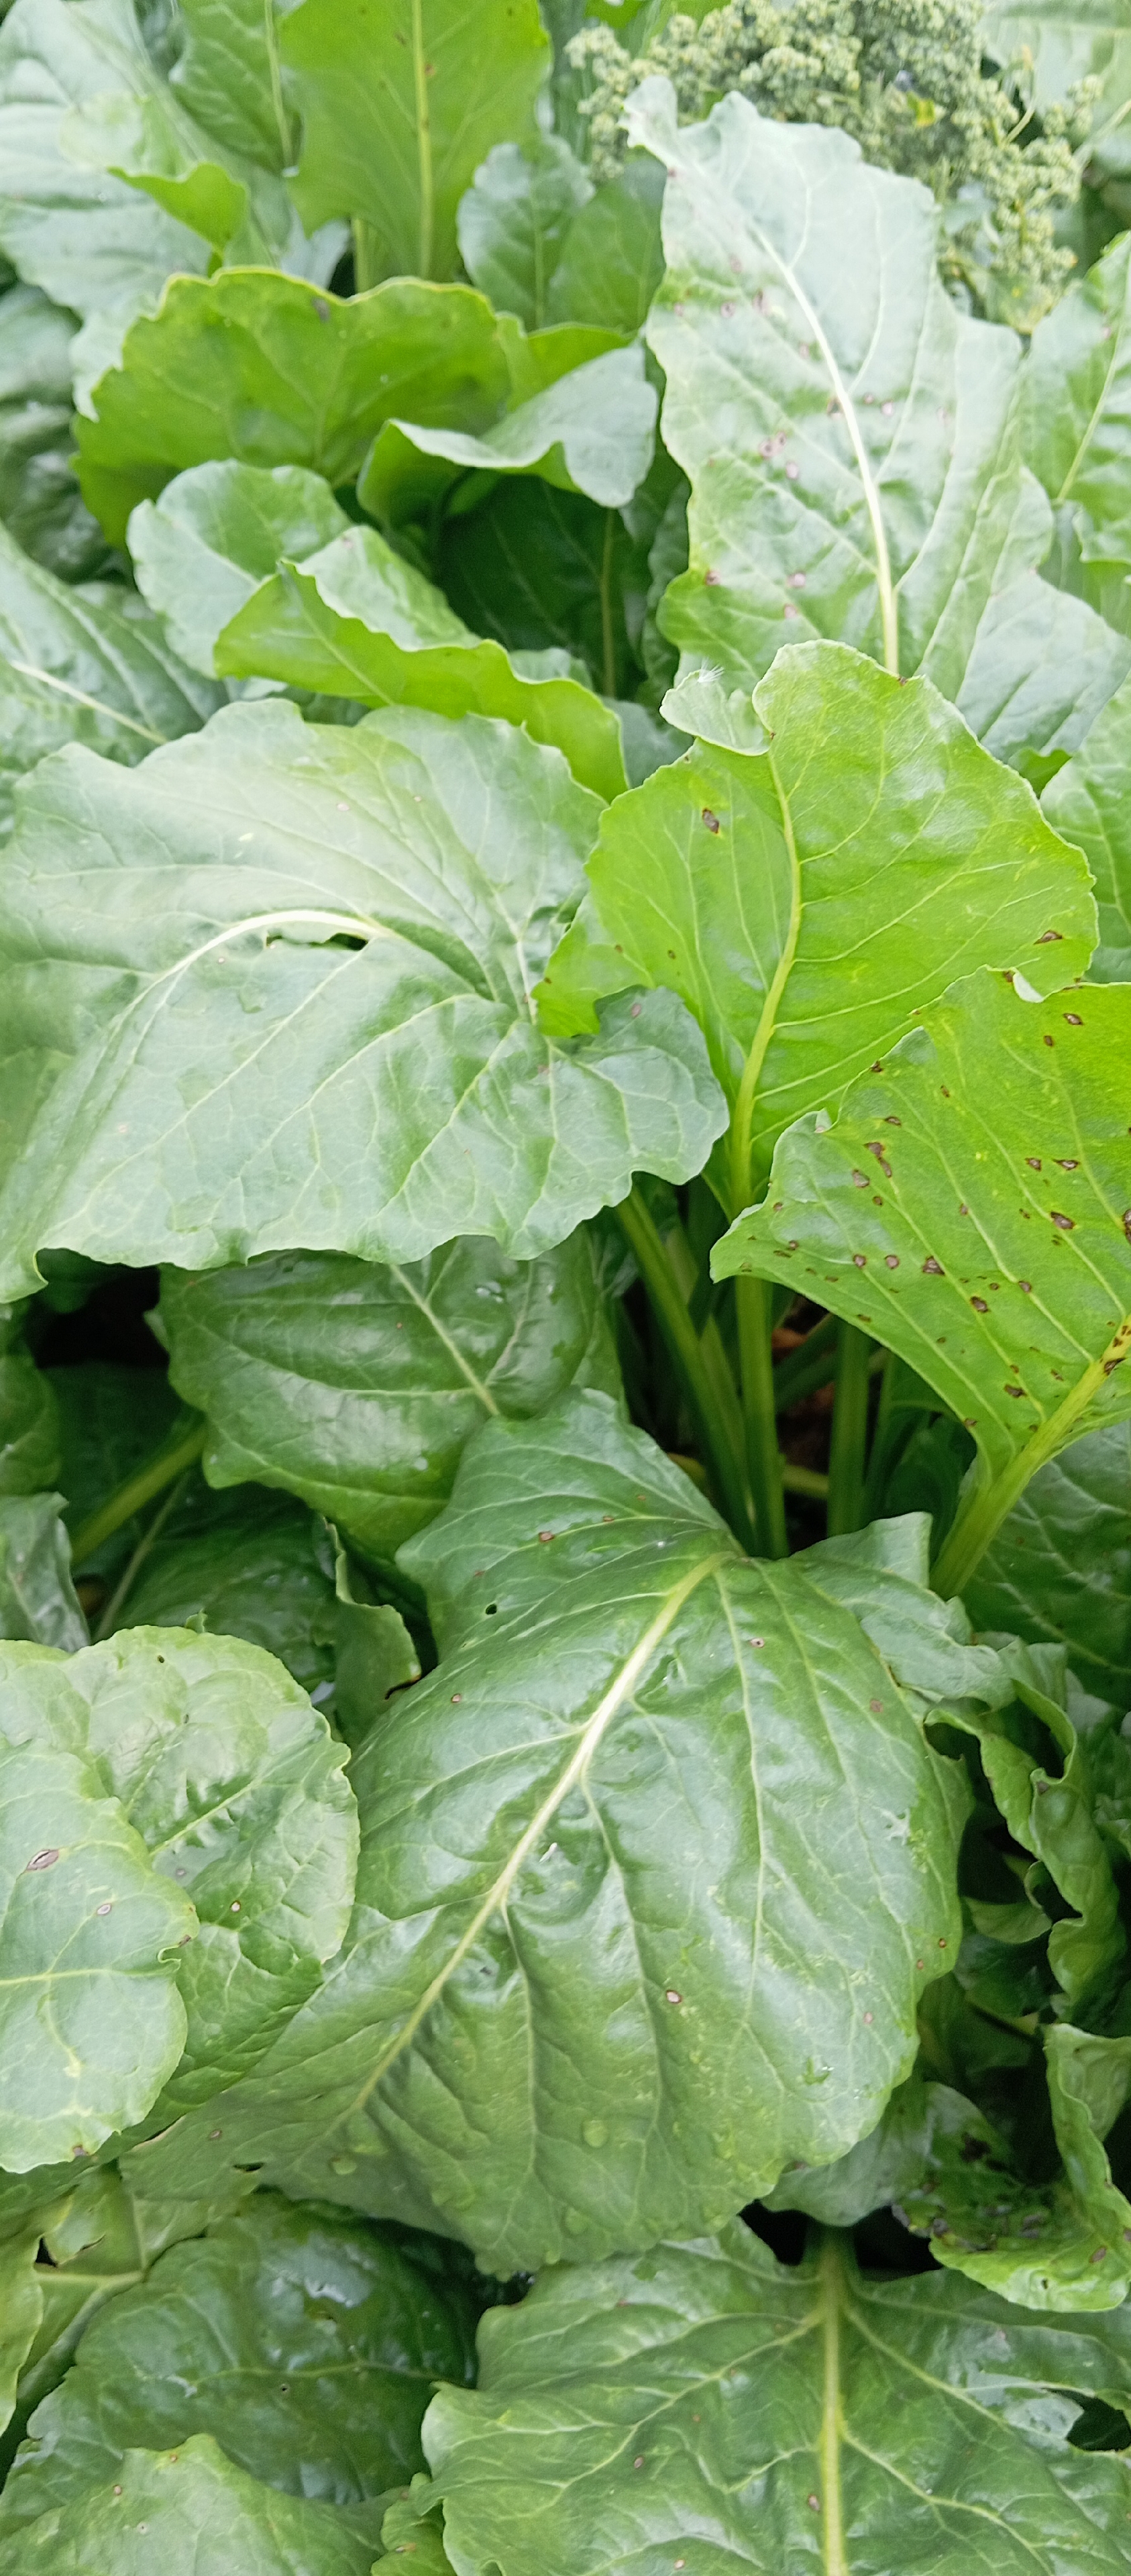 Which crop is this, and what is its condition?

beet, cercospora
